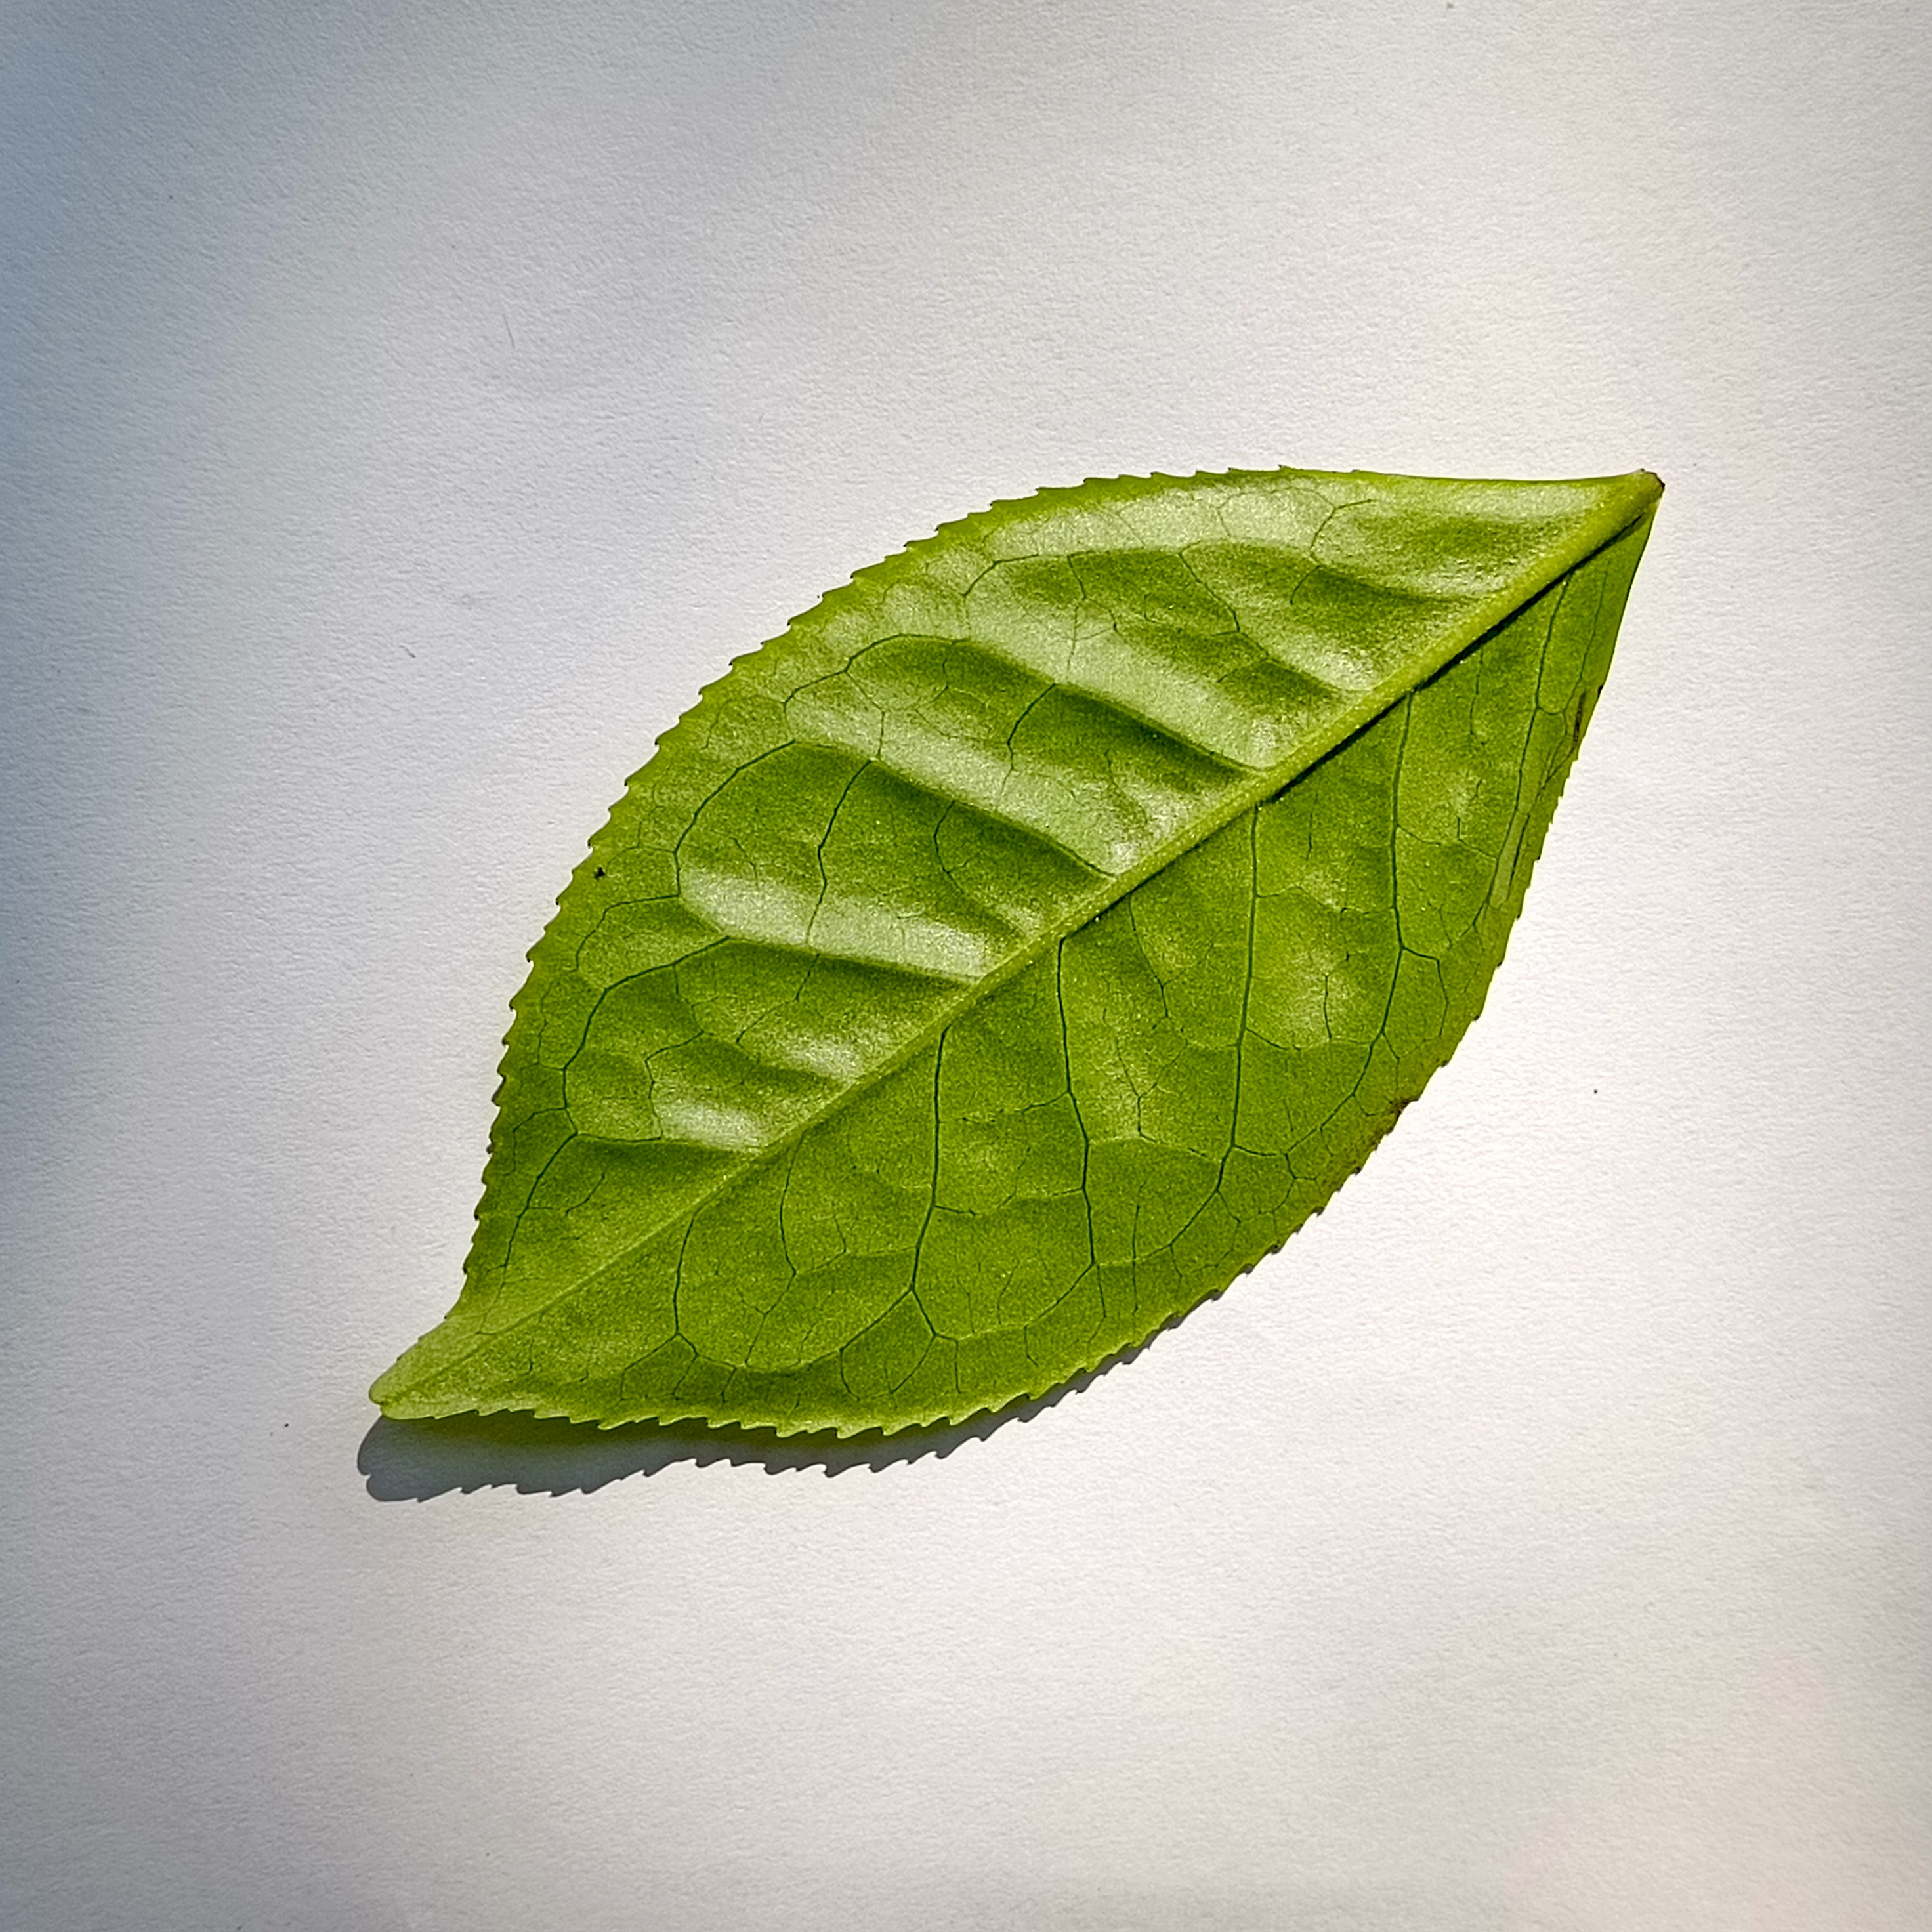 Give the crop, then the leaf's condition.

tea, healthy
